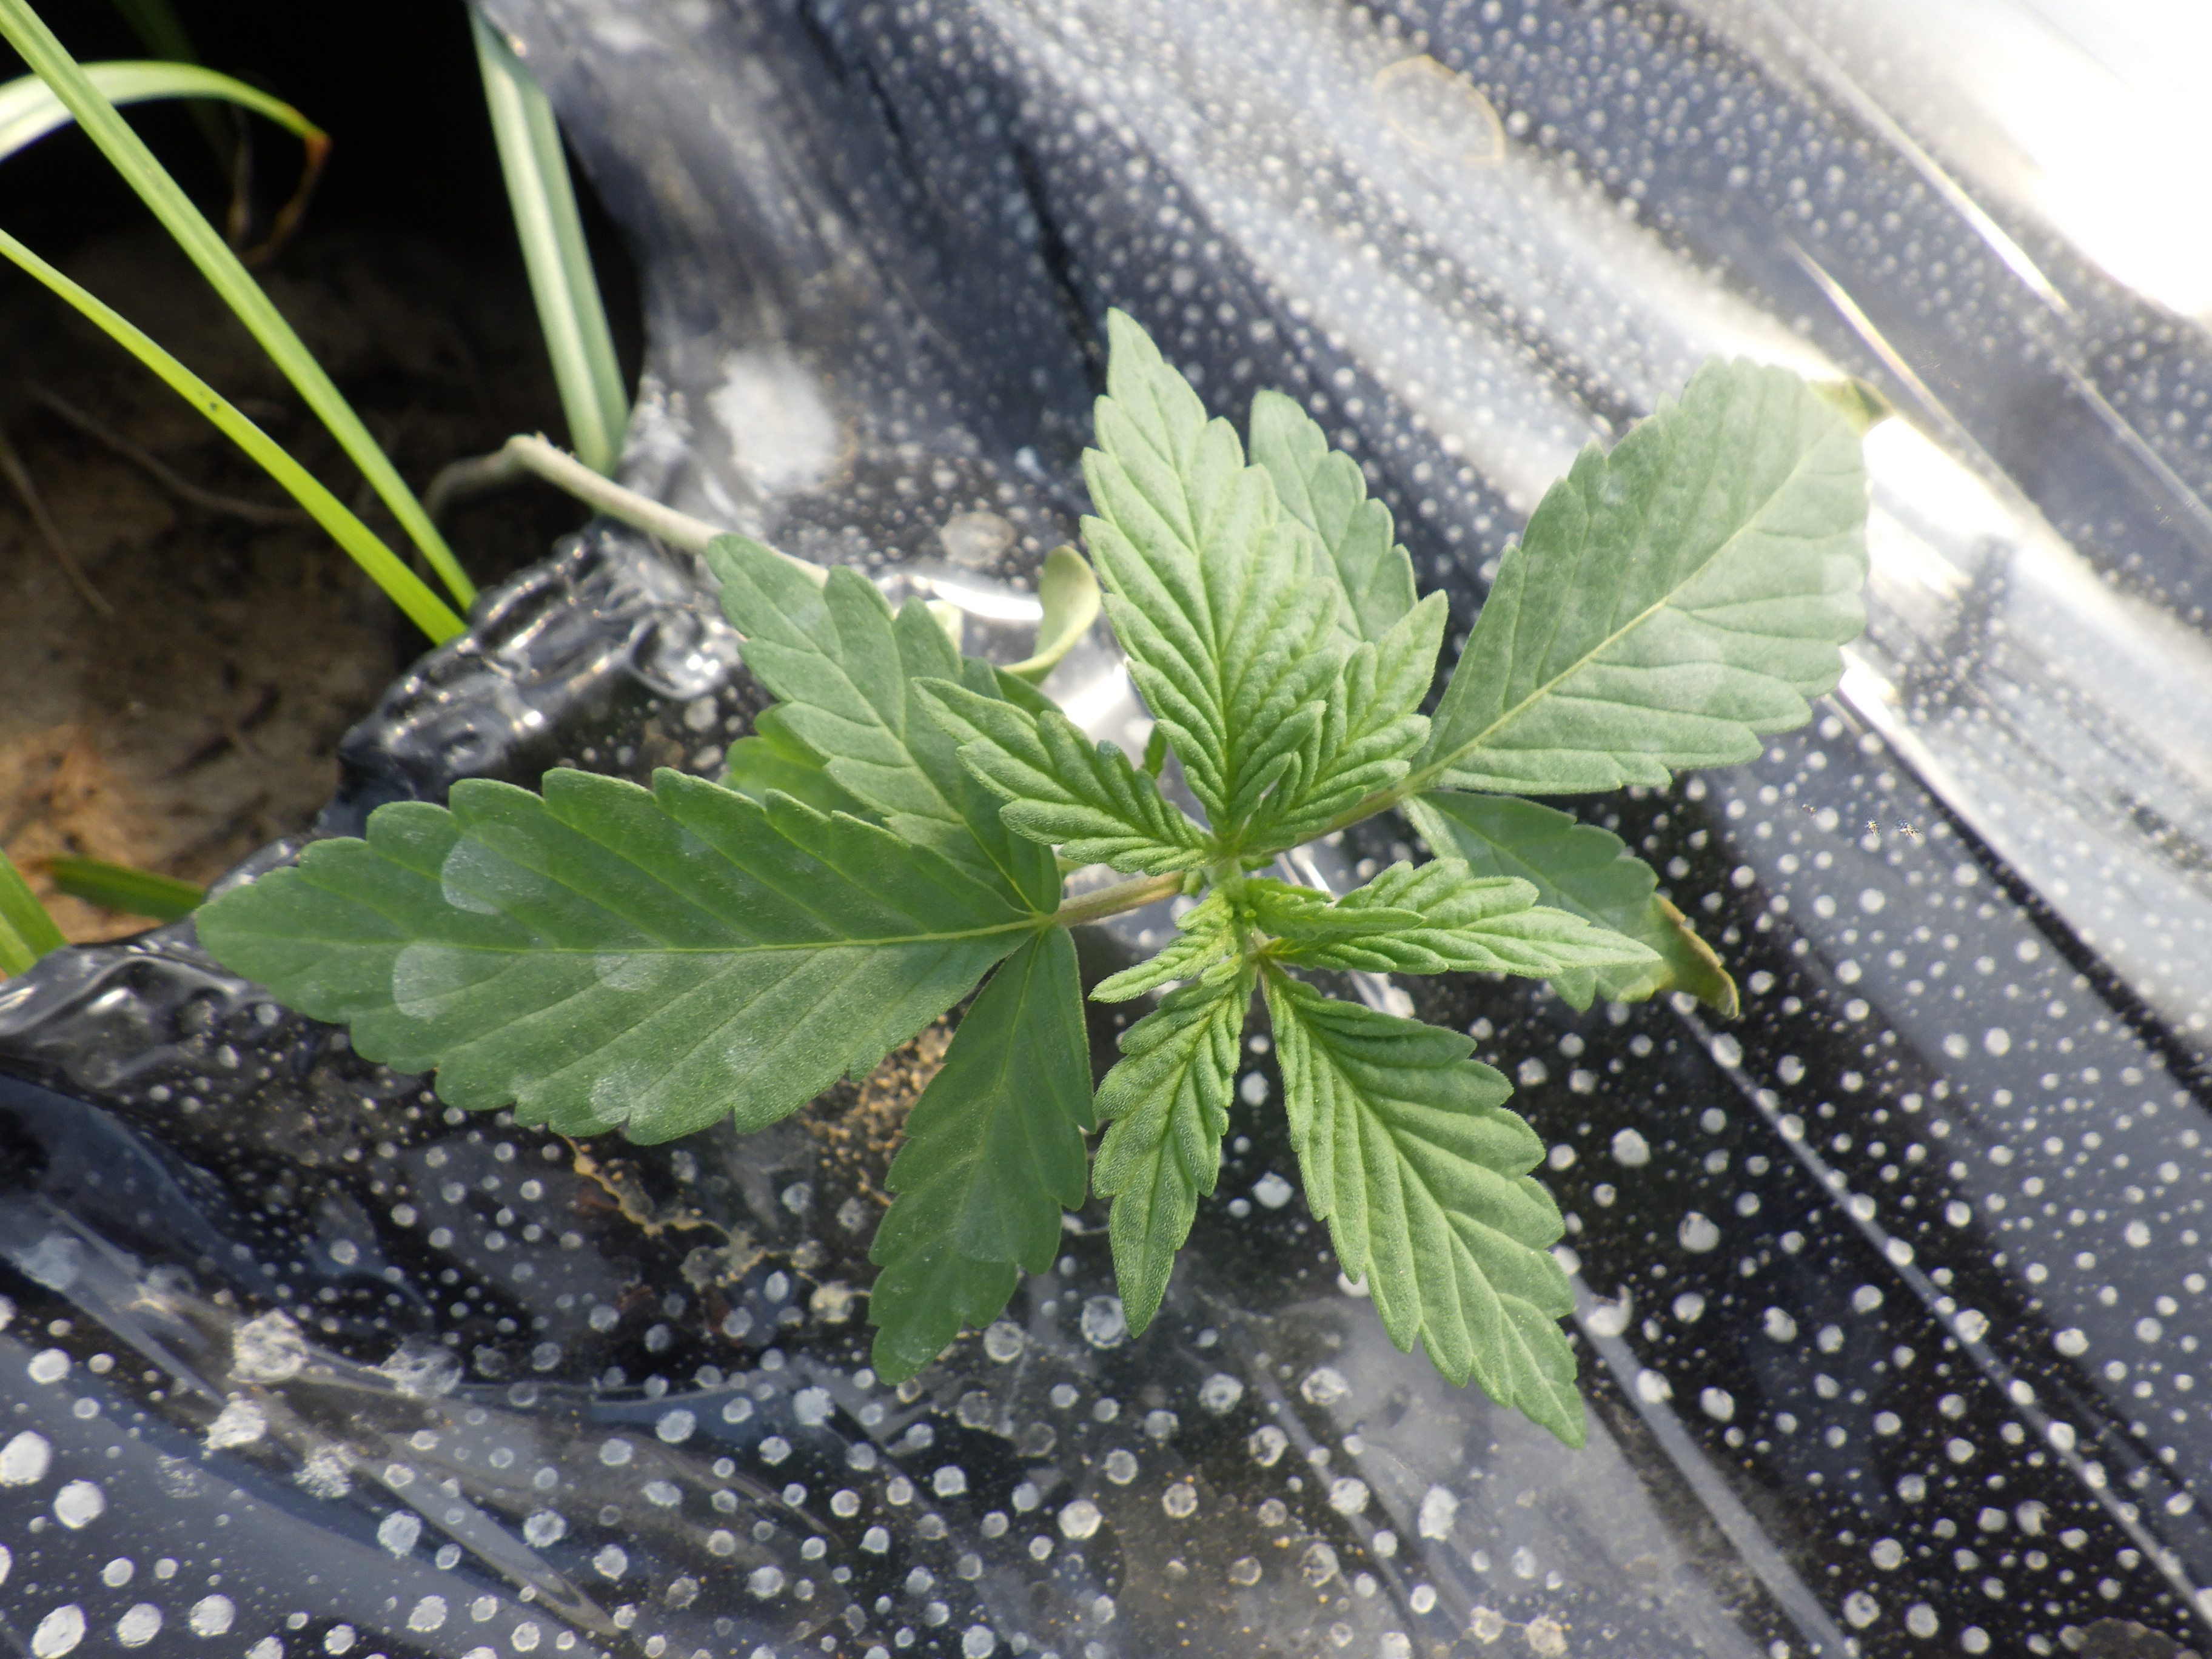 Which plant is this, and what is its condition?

hemp, healthy
